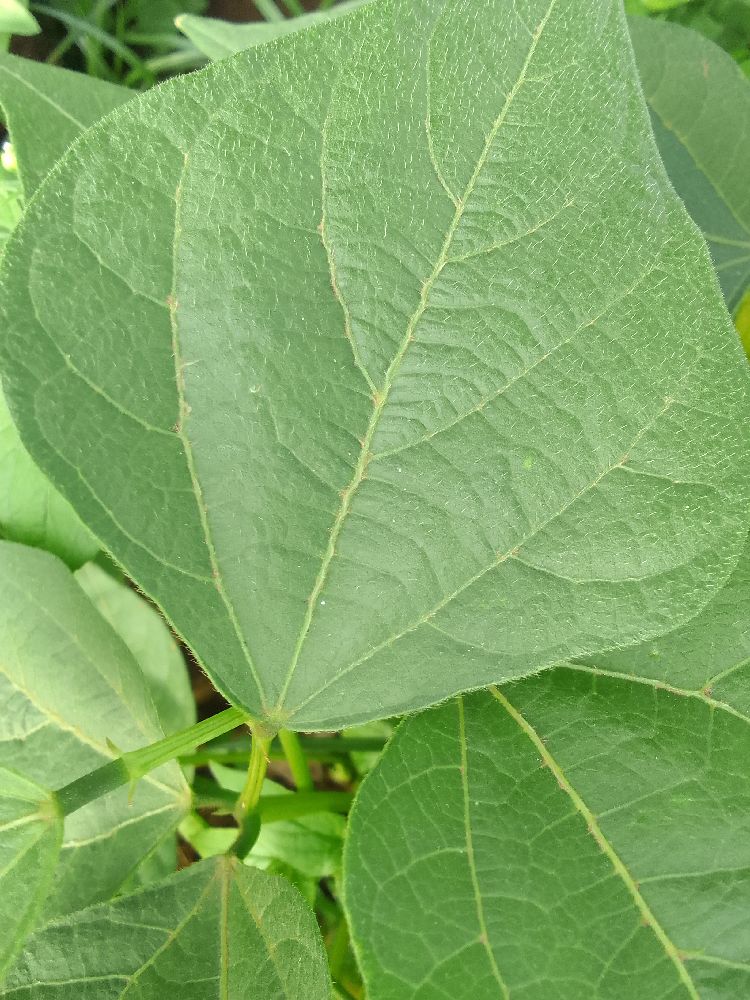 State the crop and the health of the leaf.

common bean, healthy
